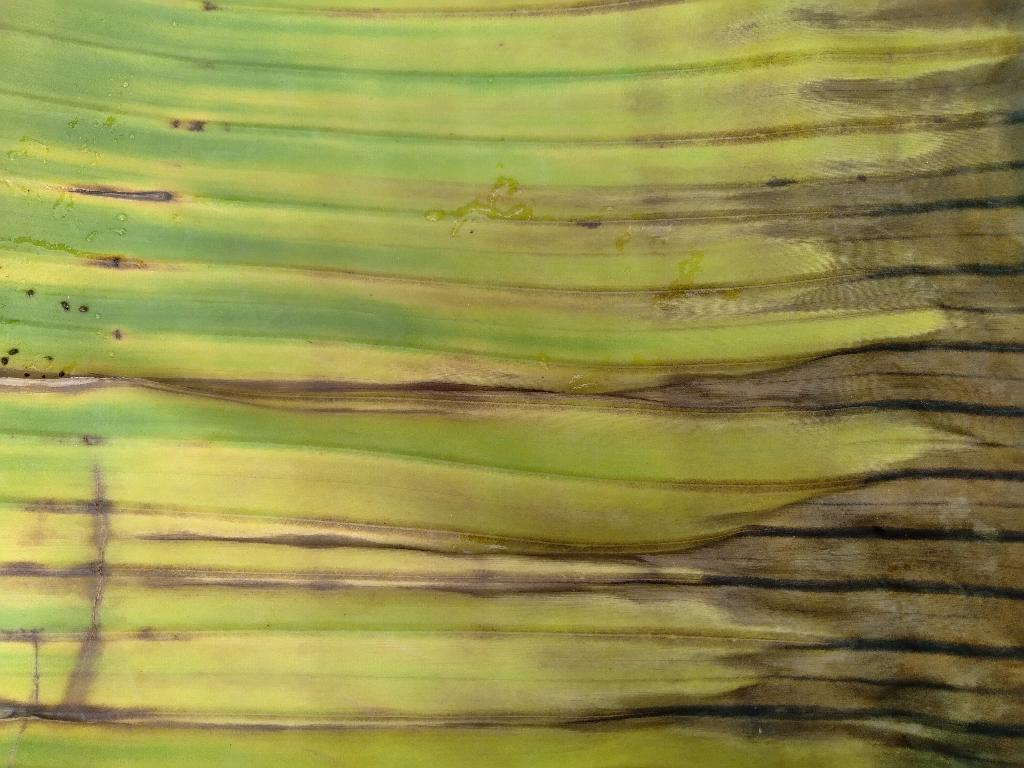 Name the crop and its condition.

banana, fusarium wilt race 1
